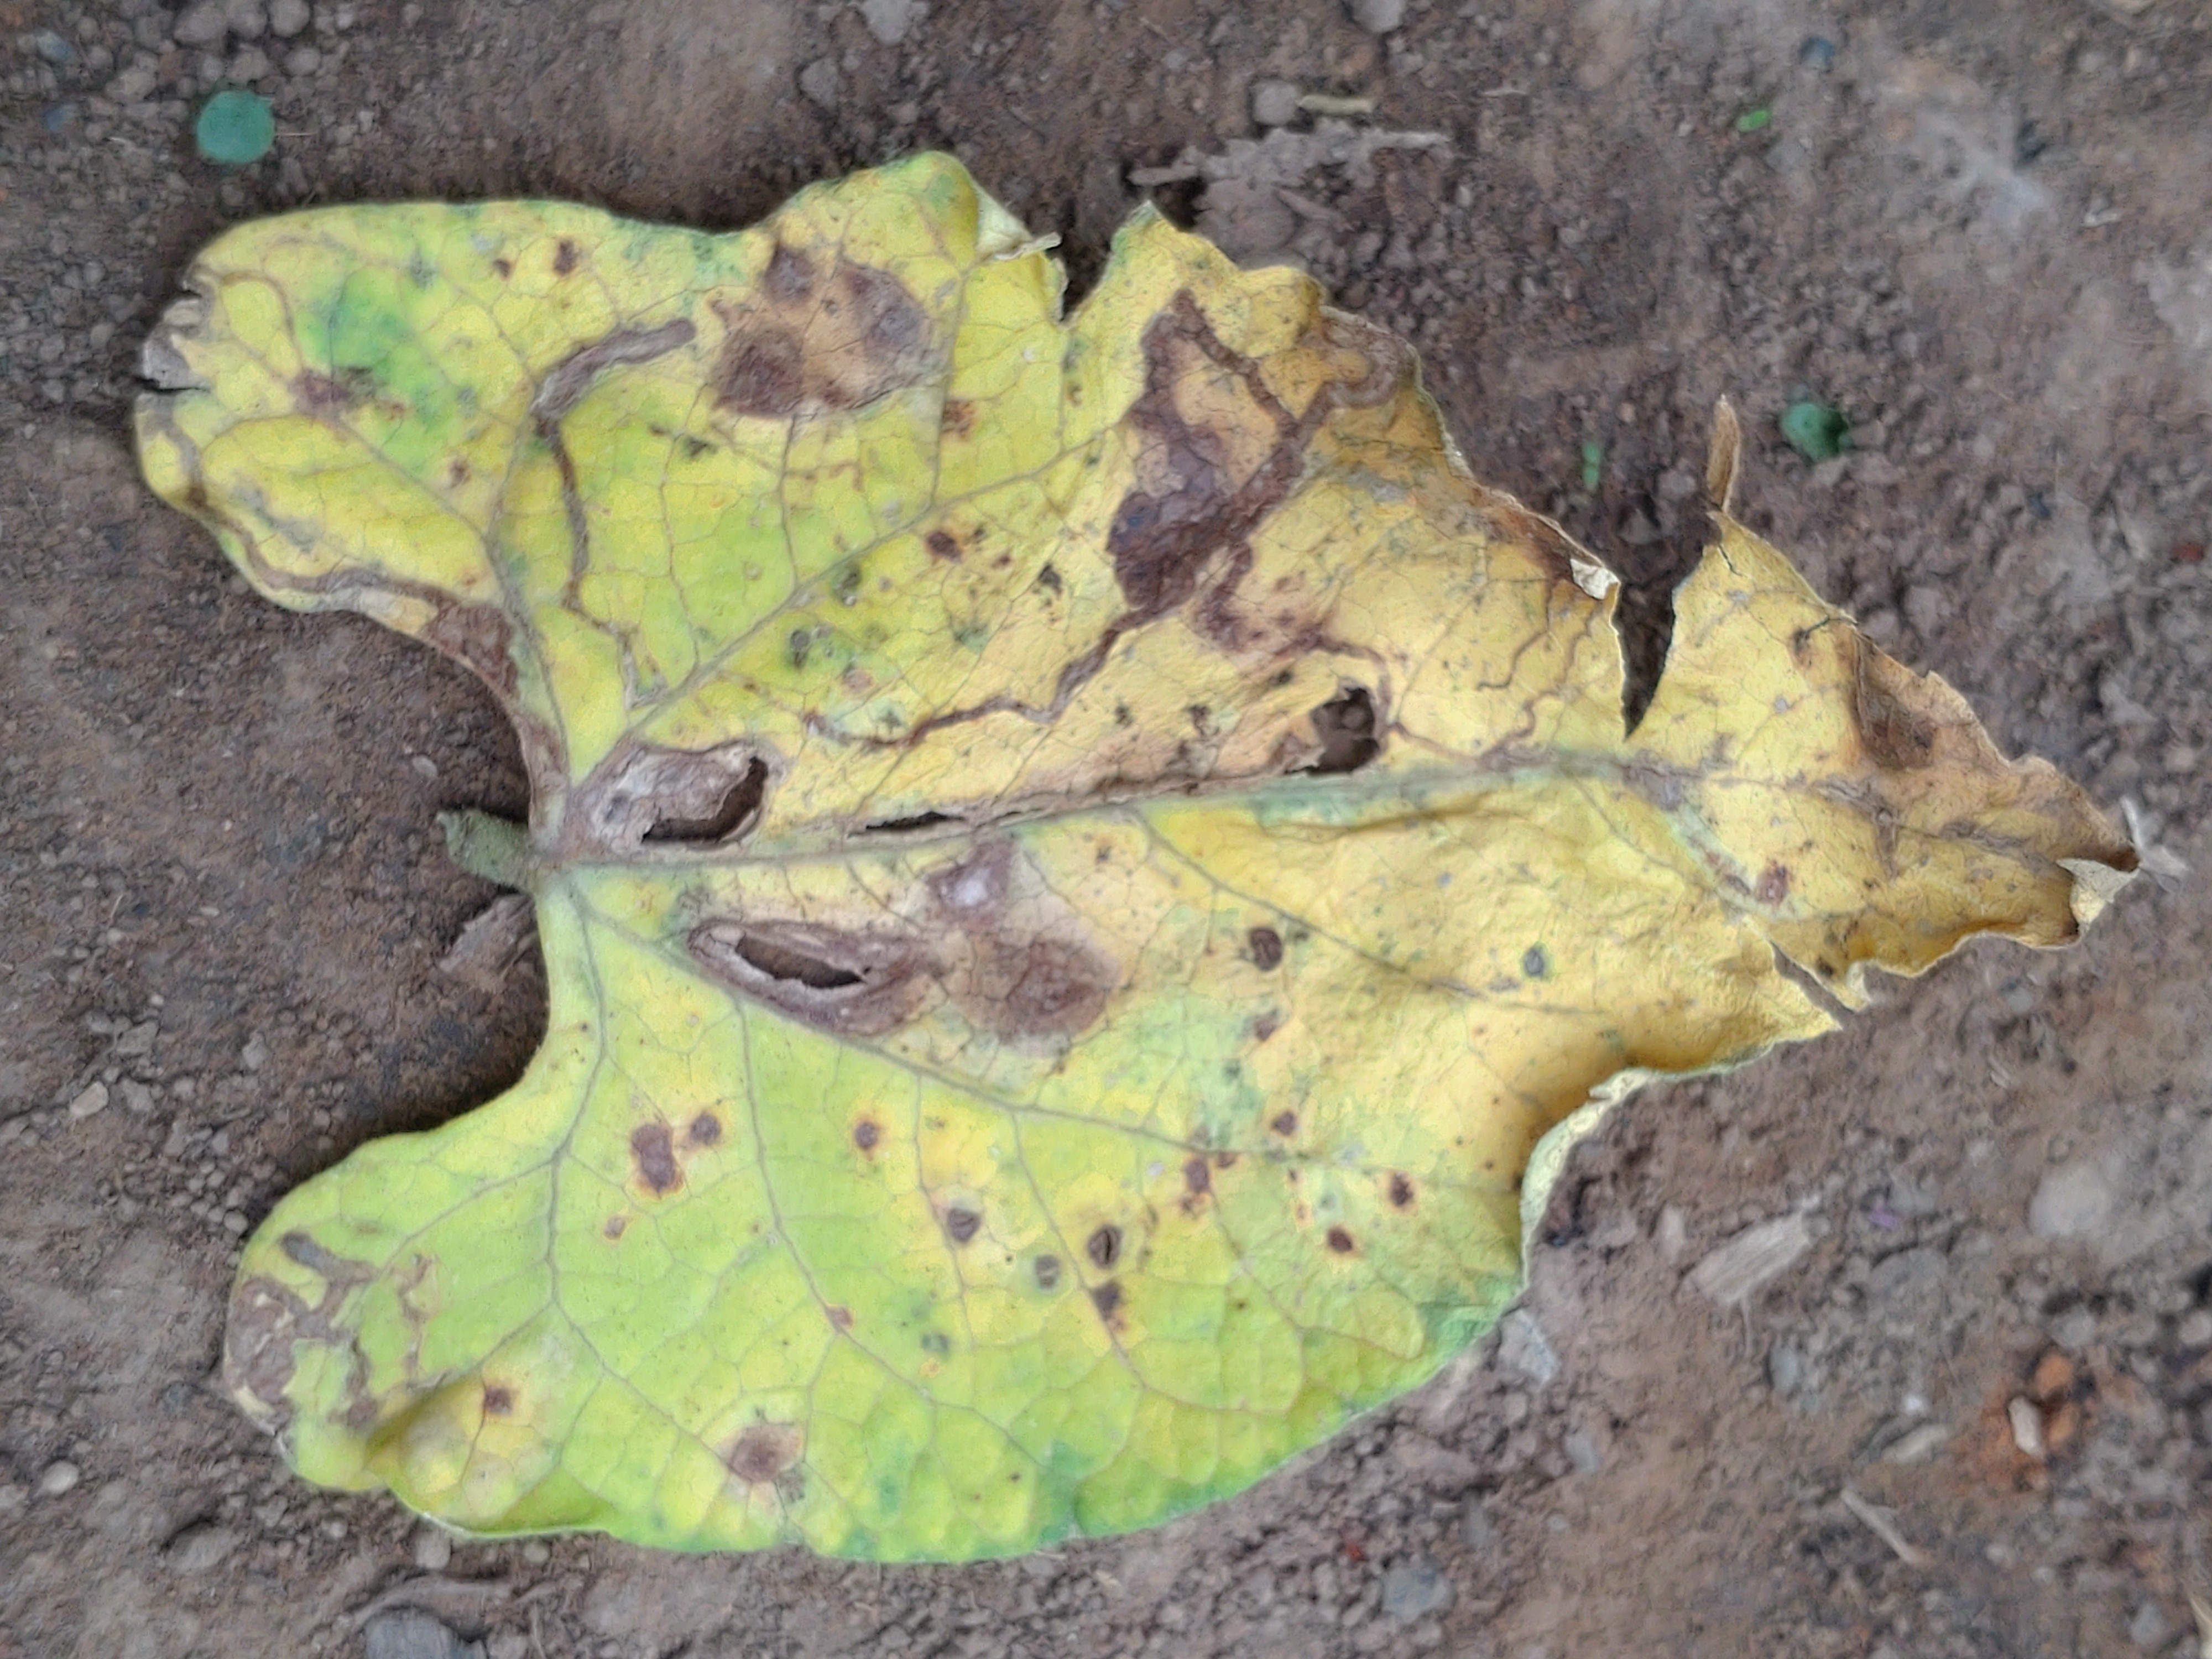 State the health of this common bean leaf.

anthracnose
